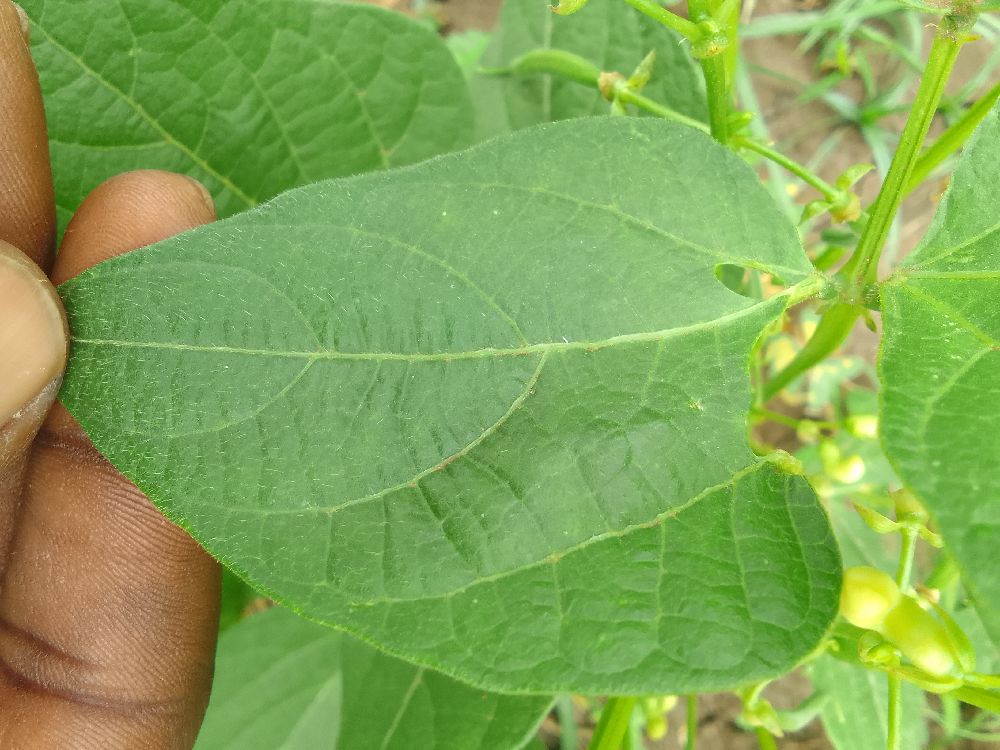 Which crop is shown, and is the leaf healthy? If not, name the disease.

common bean, healthy
